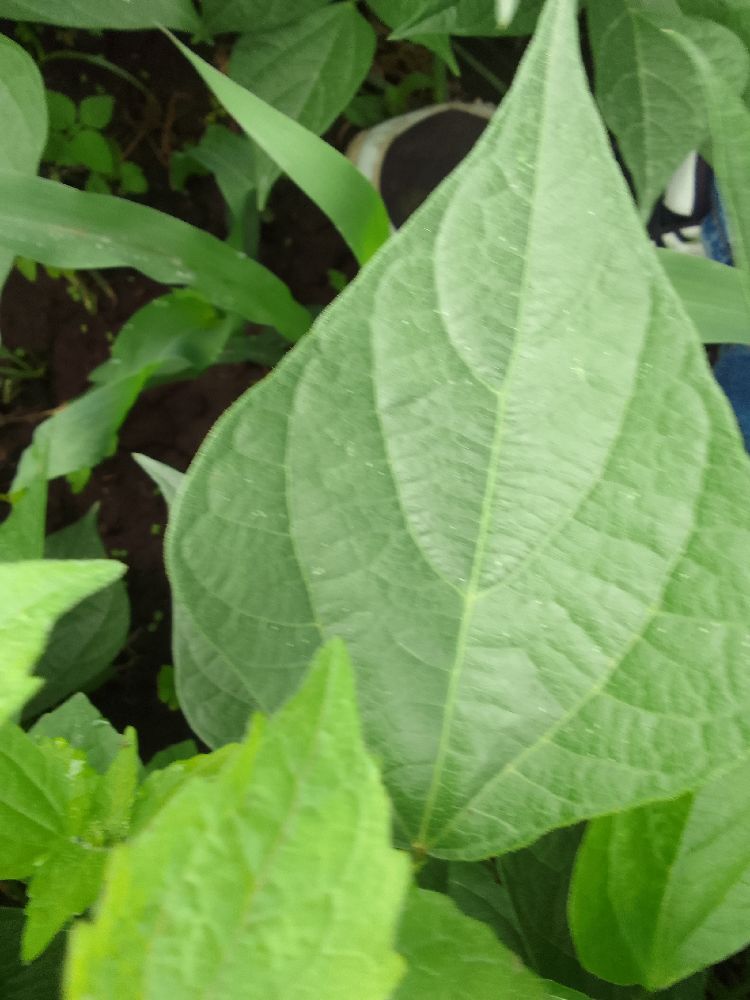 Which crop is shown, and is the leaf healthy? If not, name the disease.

common bean, healthy
